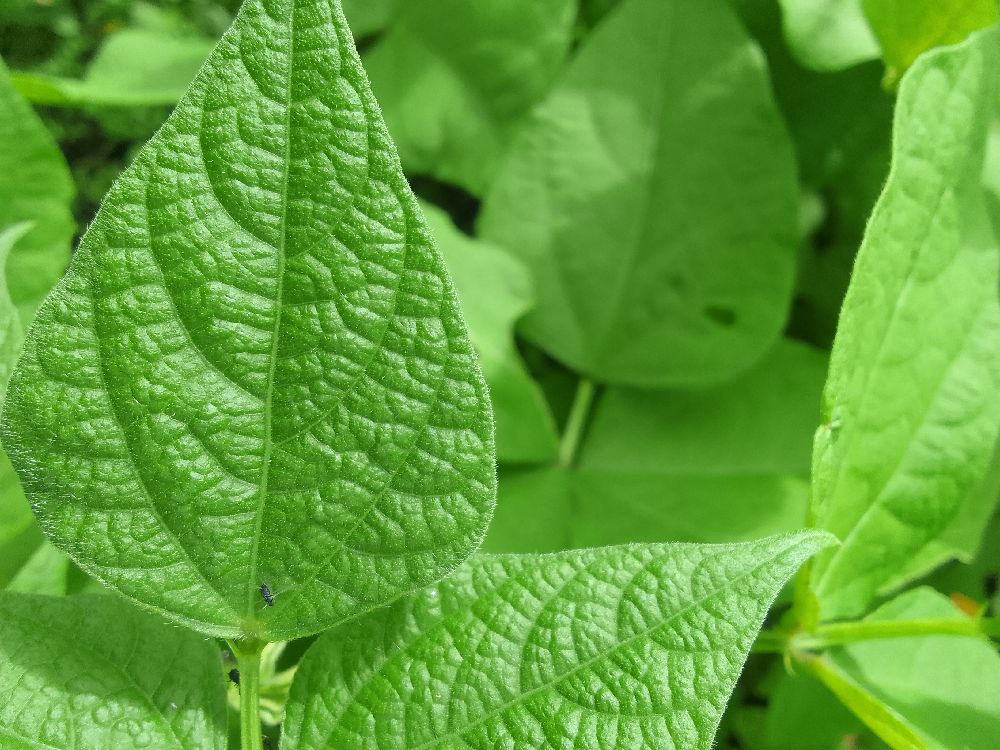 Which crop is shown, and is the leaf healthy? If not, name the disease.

common bean, healthy
